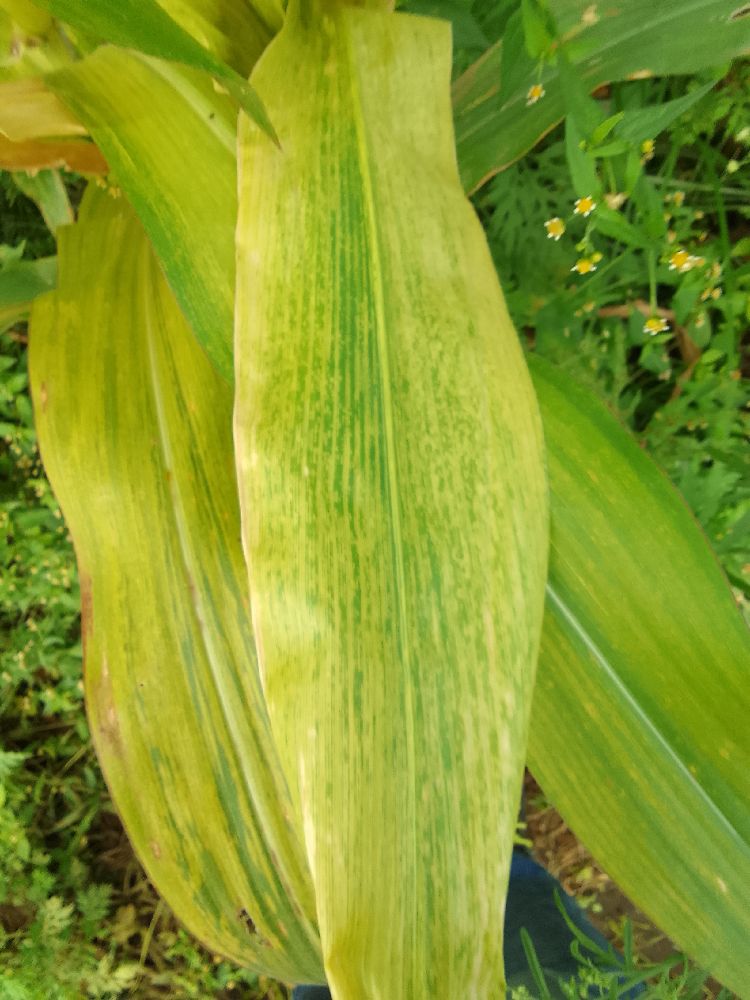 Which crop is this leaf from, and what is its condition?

maize, maize lethal necrosis
